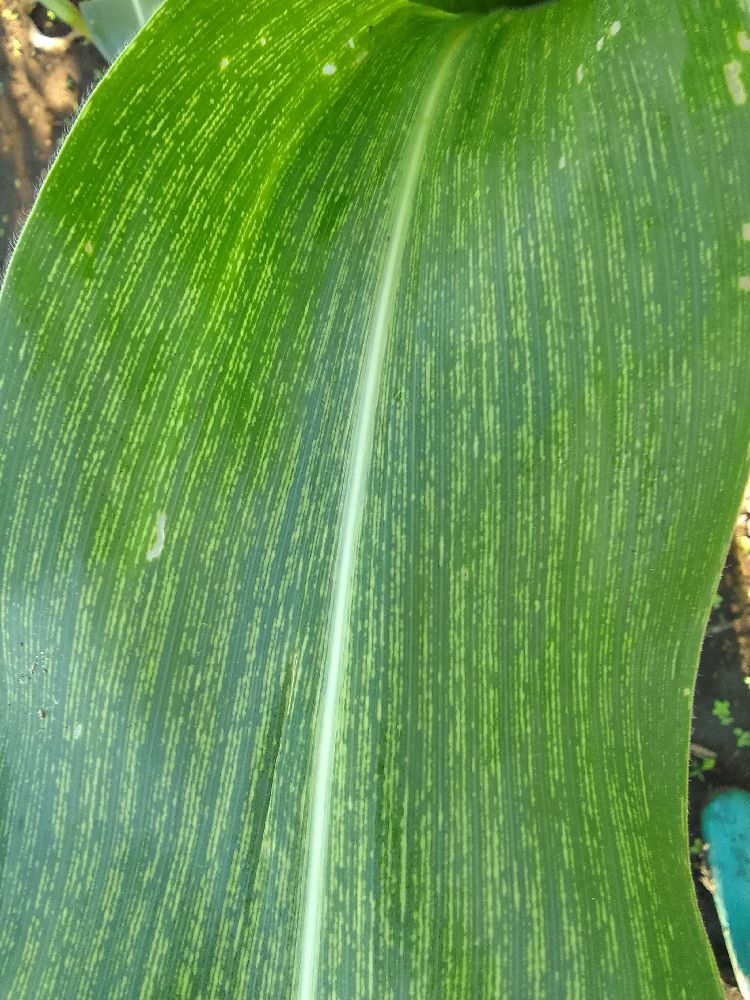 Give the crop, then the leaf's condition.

maize, maize streak virus
